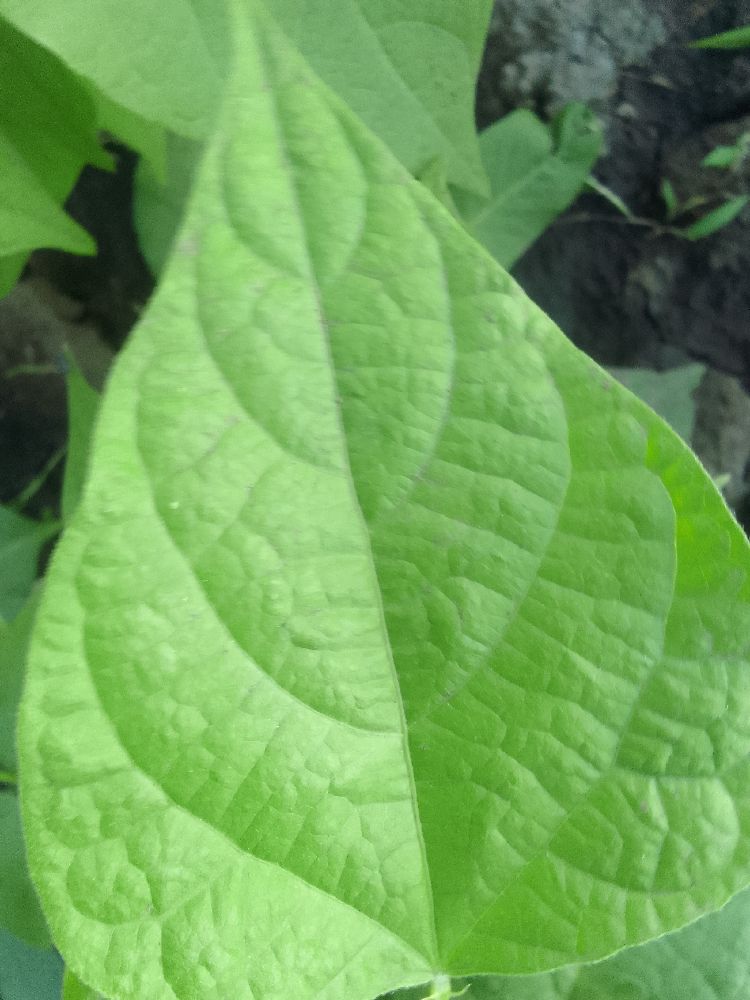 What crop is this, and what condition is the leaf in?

common bean, healthy
